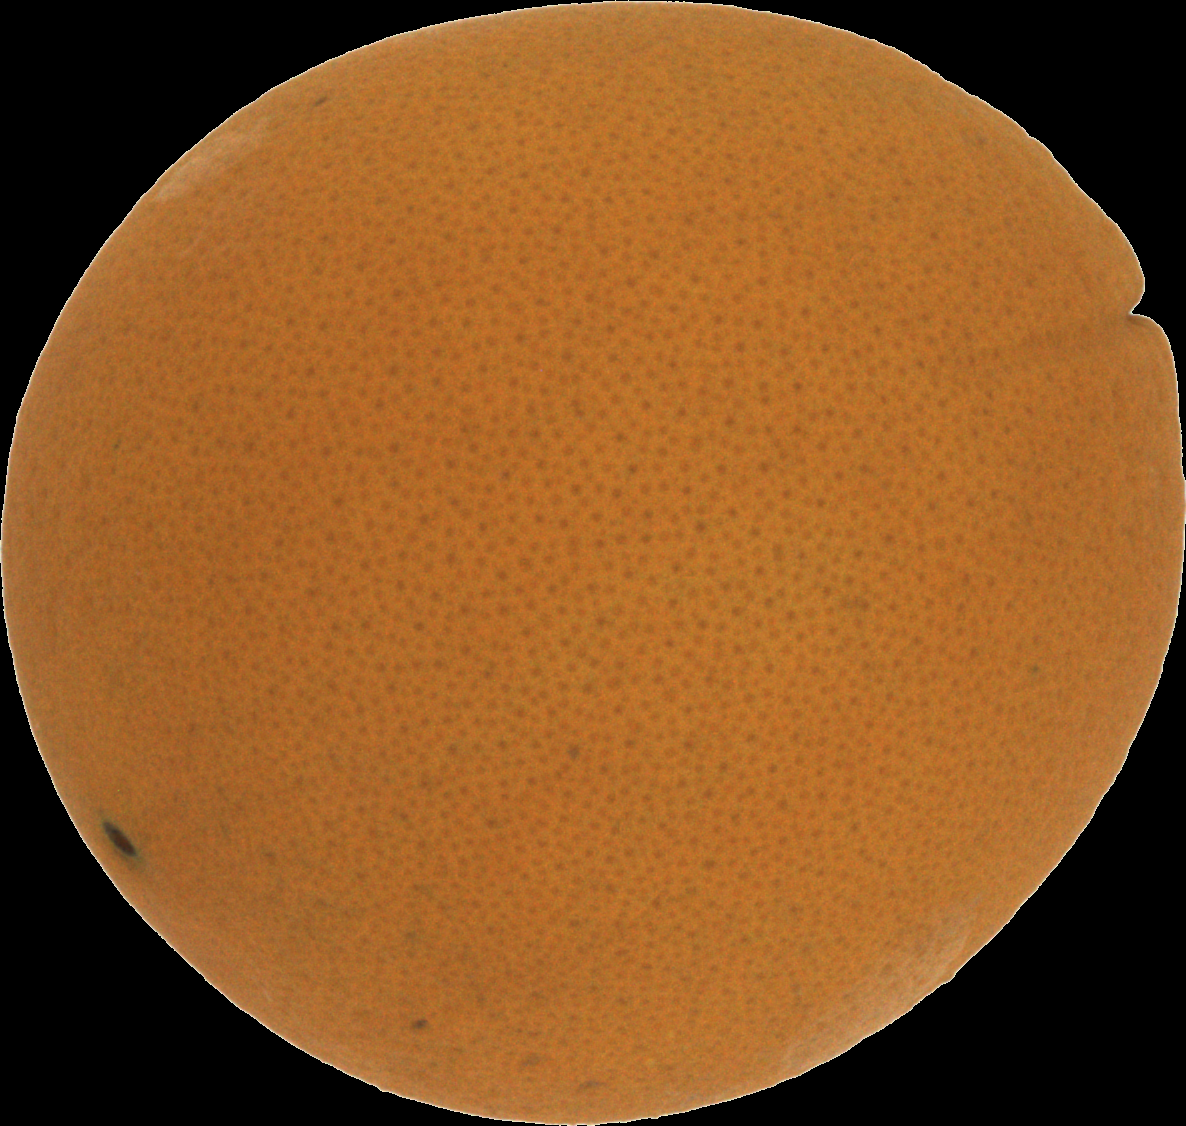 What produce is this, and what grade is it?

orange, good
